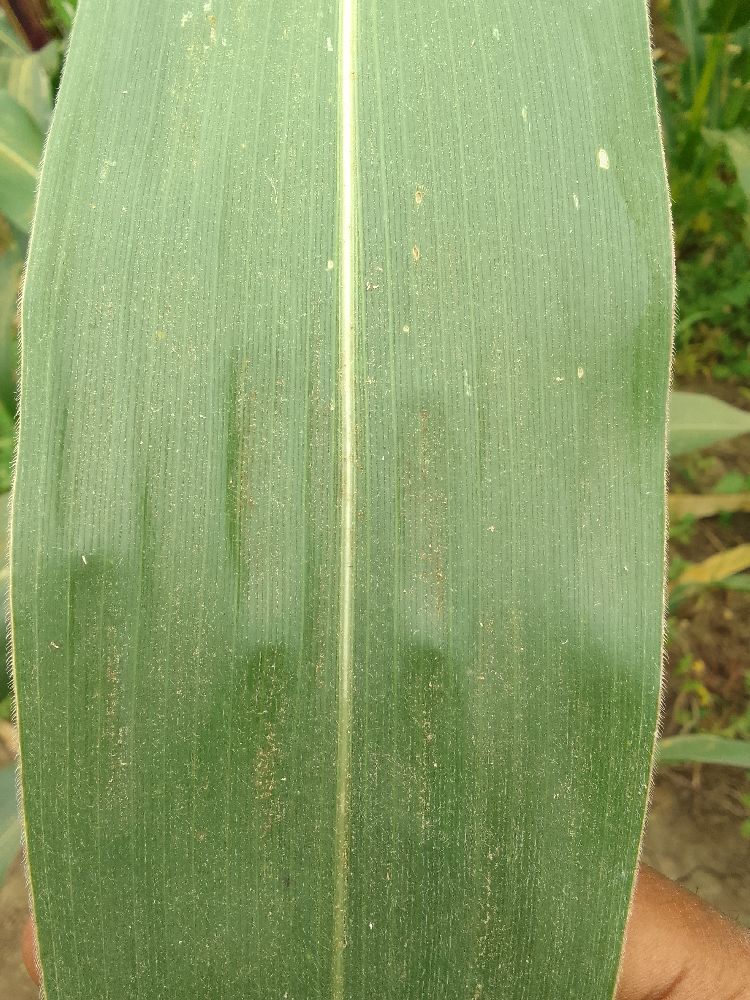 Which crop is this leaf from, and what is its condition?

maize, healthy
